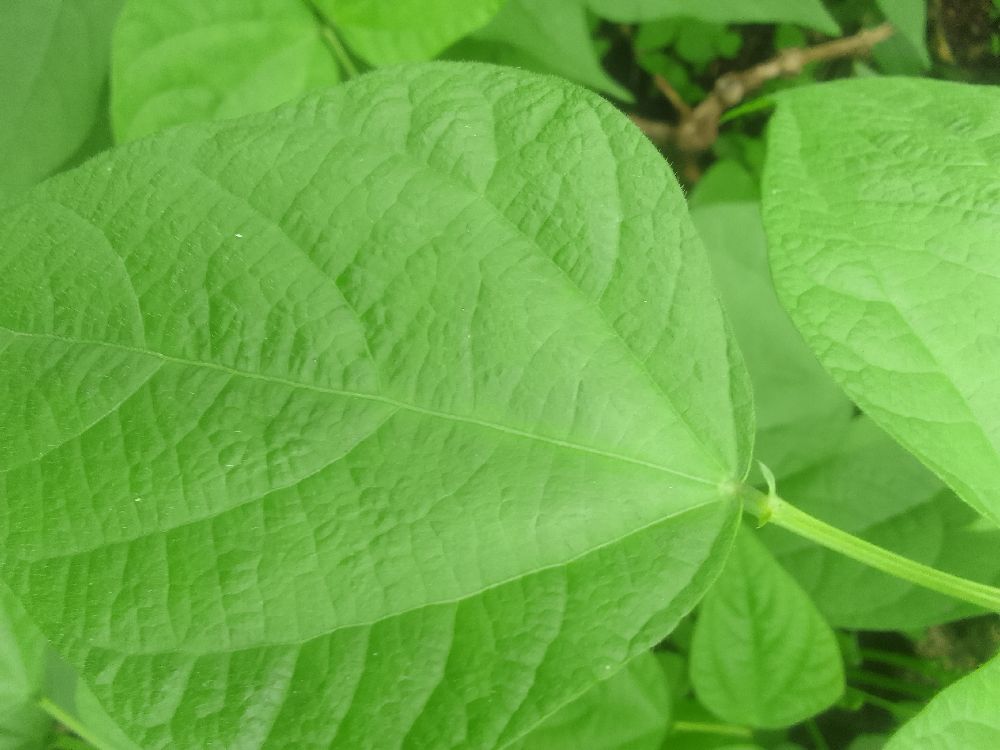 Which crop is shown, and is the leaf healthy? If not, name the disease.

common bean, healthy
